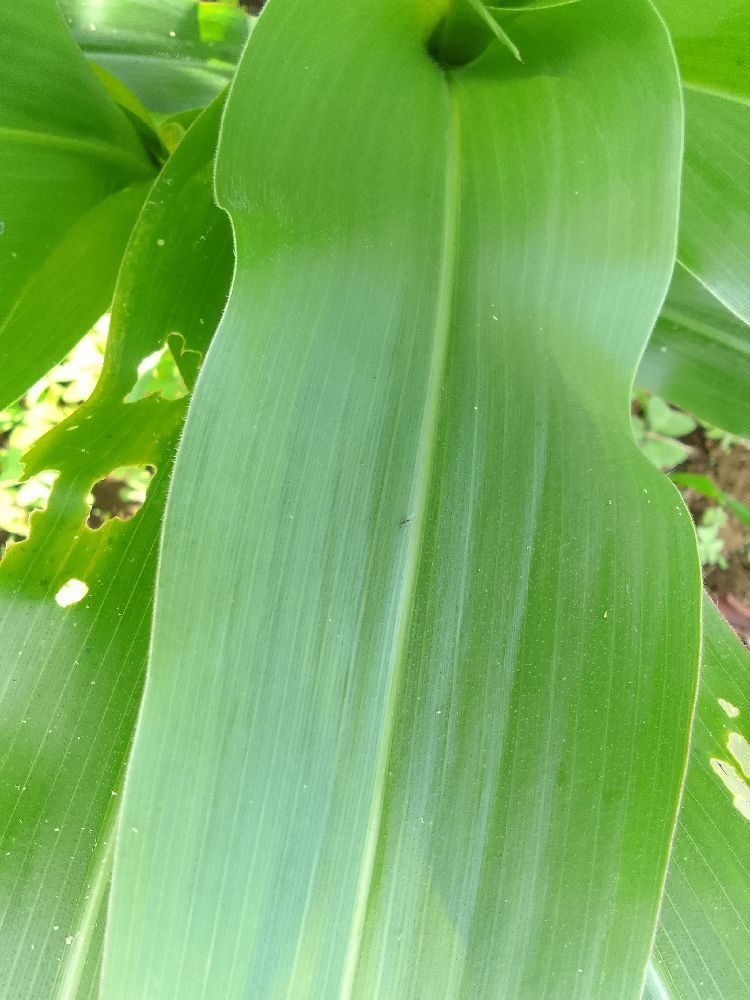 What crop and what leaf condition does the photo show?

maize, healthy
